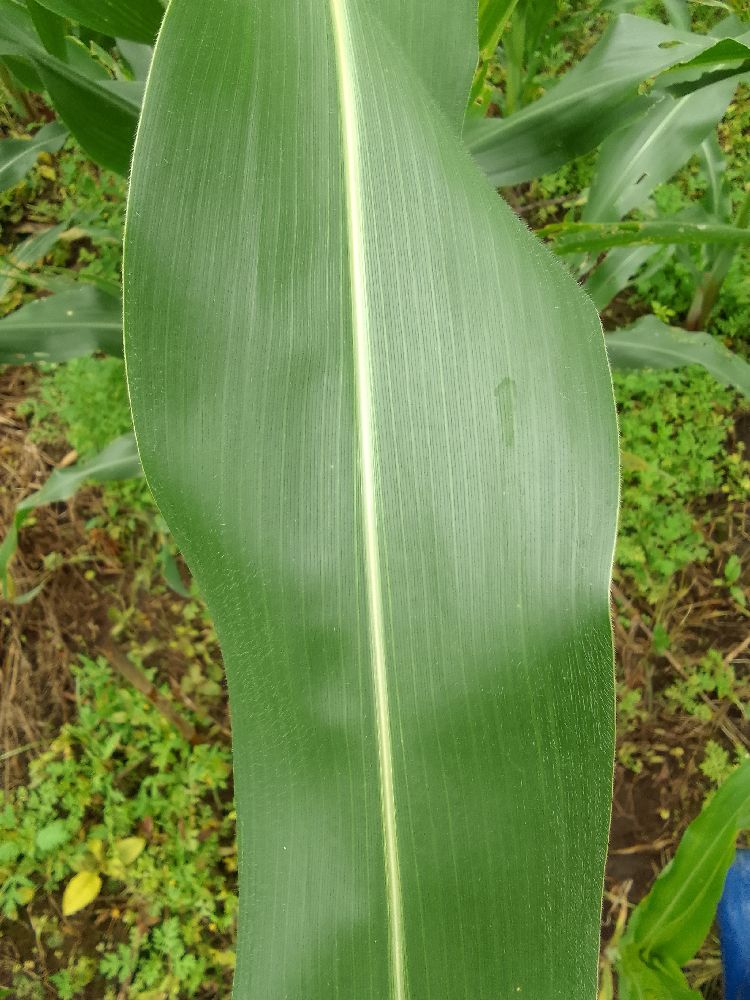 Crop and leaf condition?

maize, healthy
